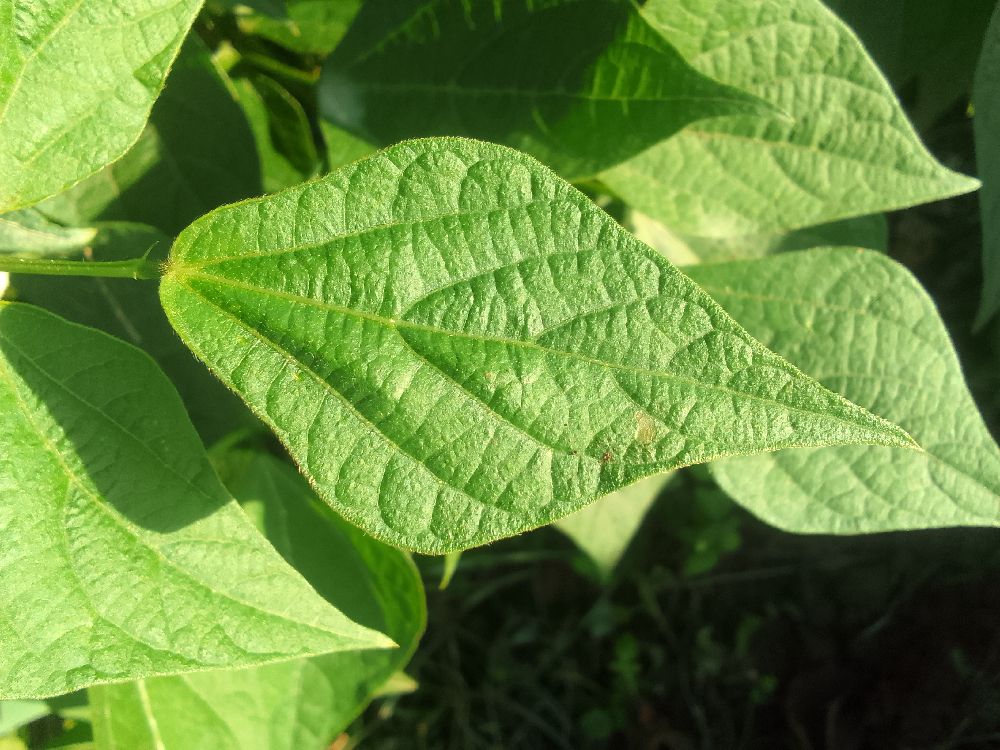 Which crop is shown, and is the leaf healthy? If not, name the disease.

common bean, healthy
